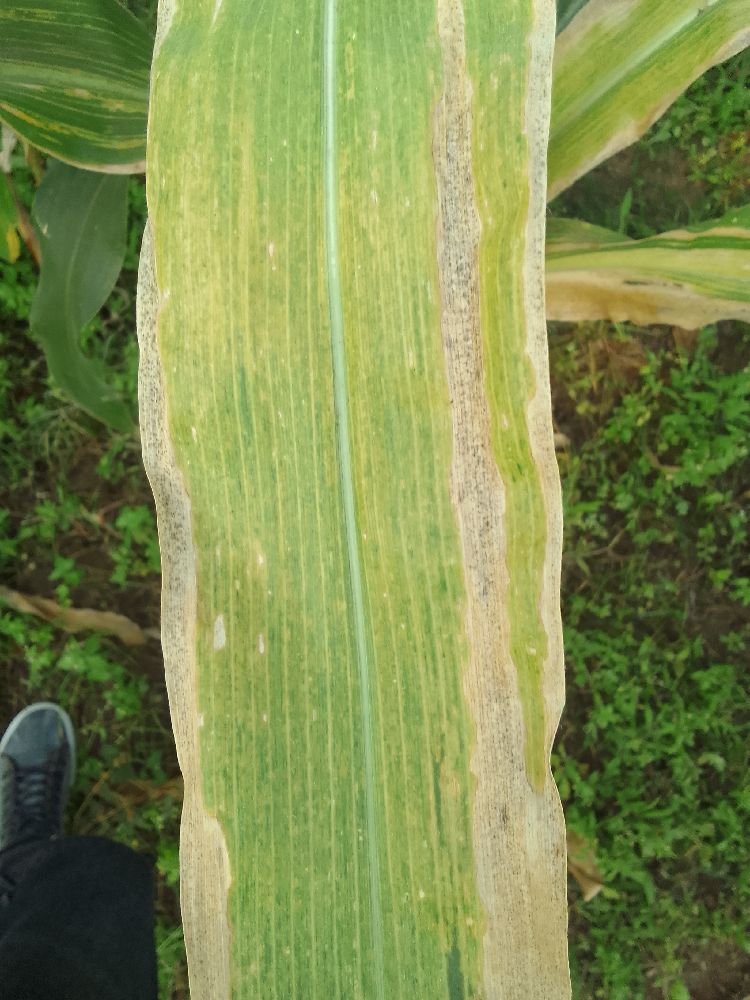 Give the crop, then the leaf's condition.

maize, maize lethal necrosis
